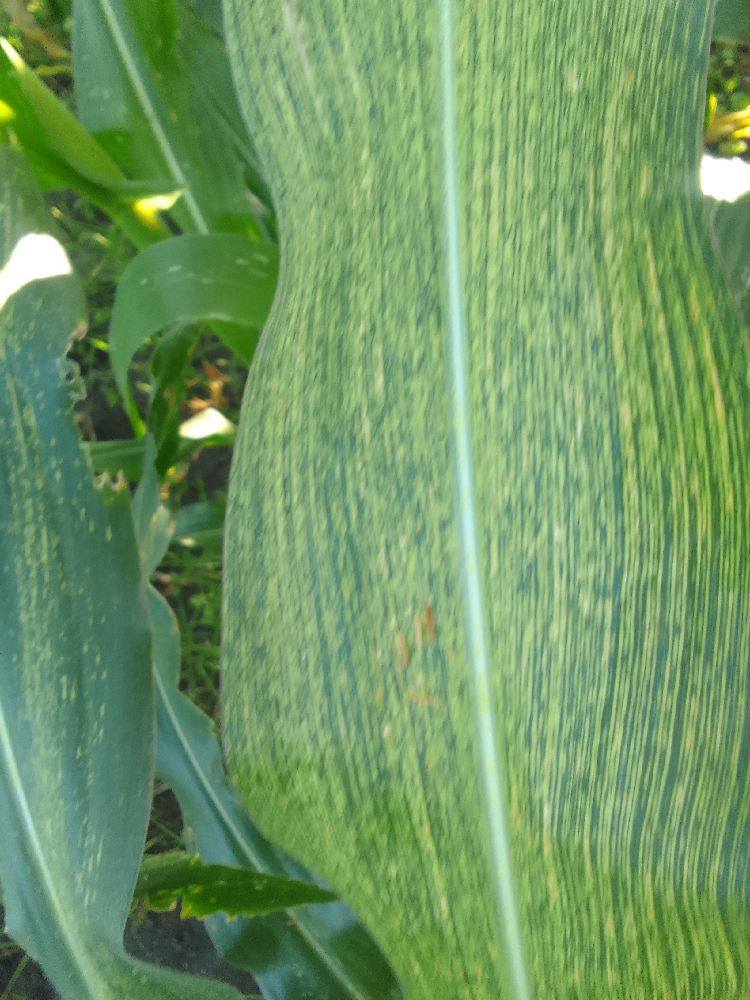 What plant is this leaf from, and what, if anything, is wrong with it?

maize, maize streak virus
